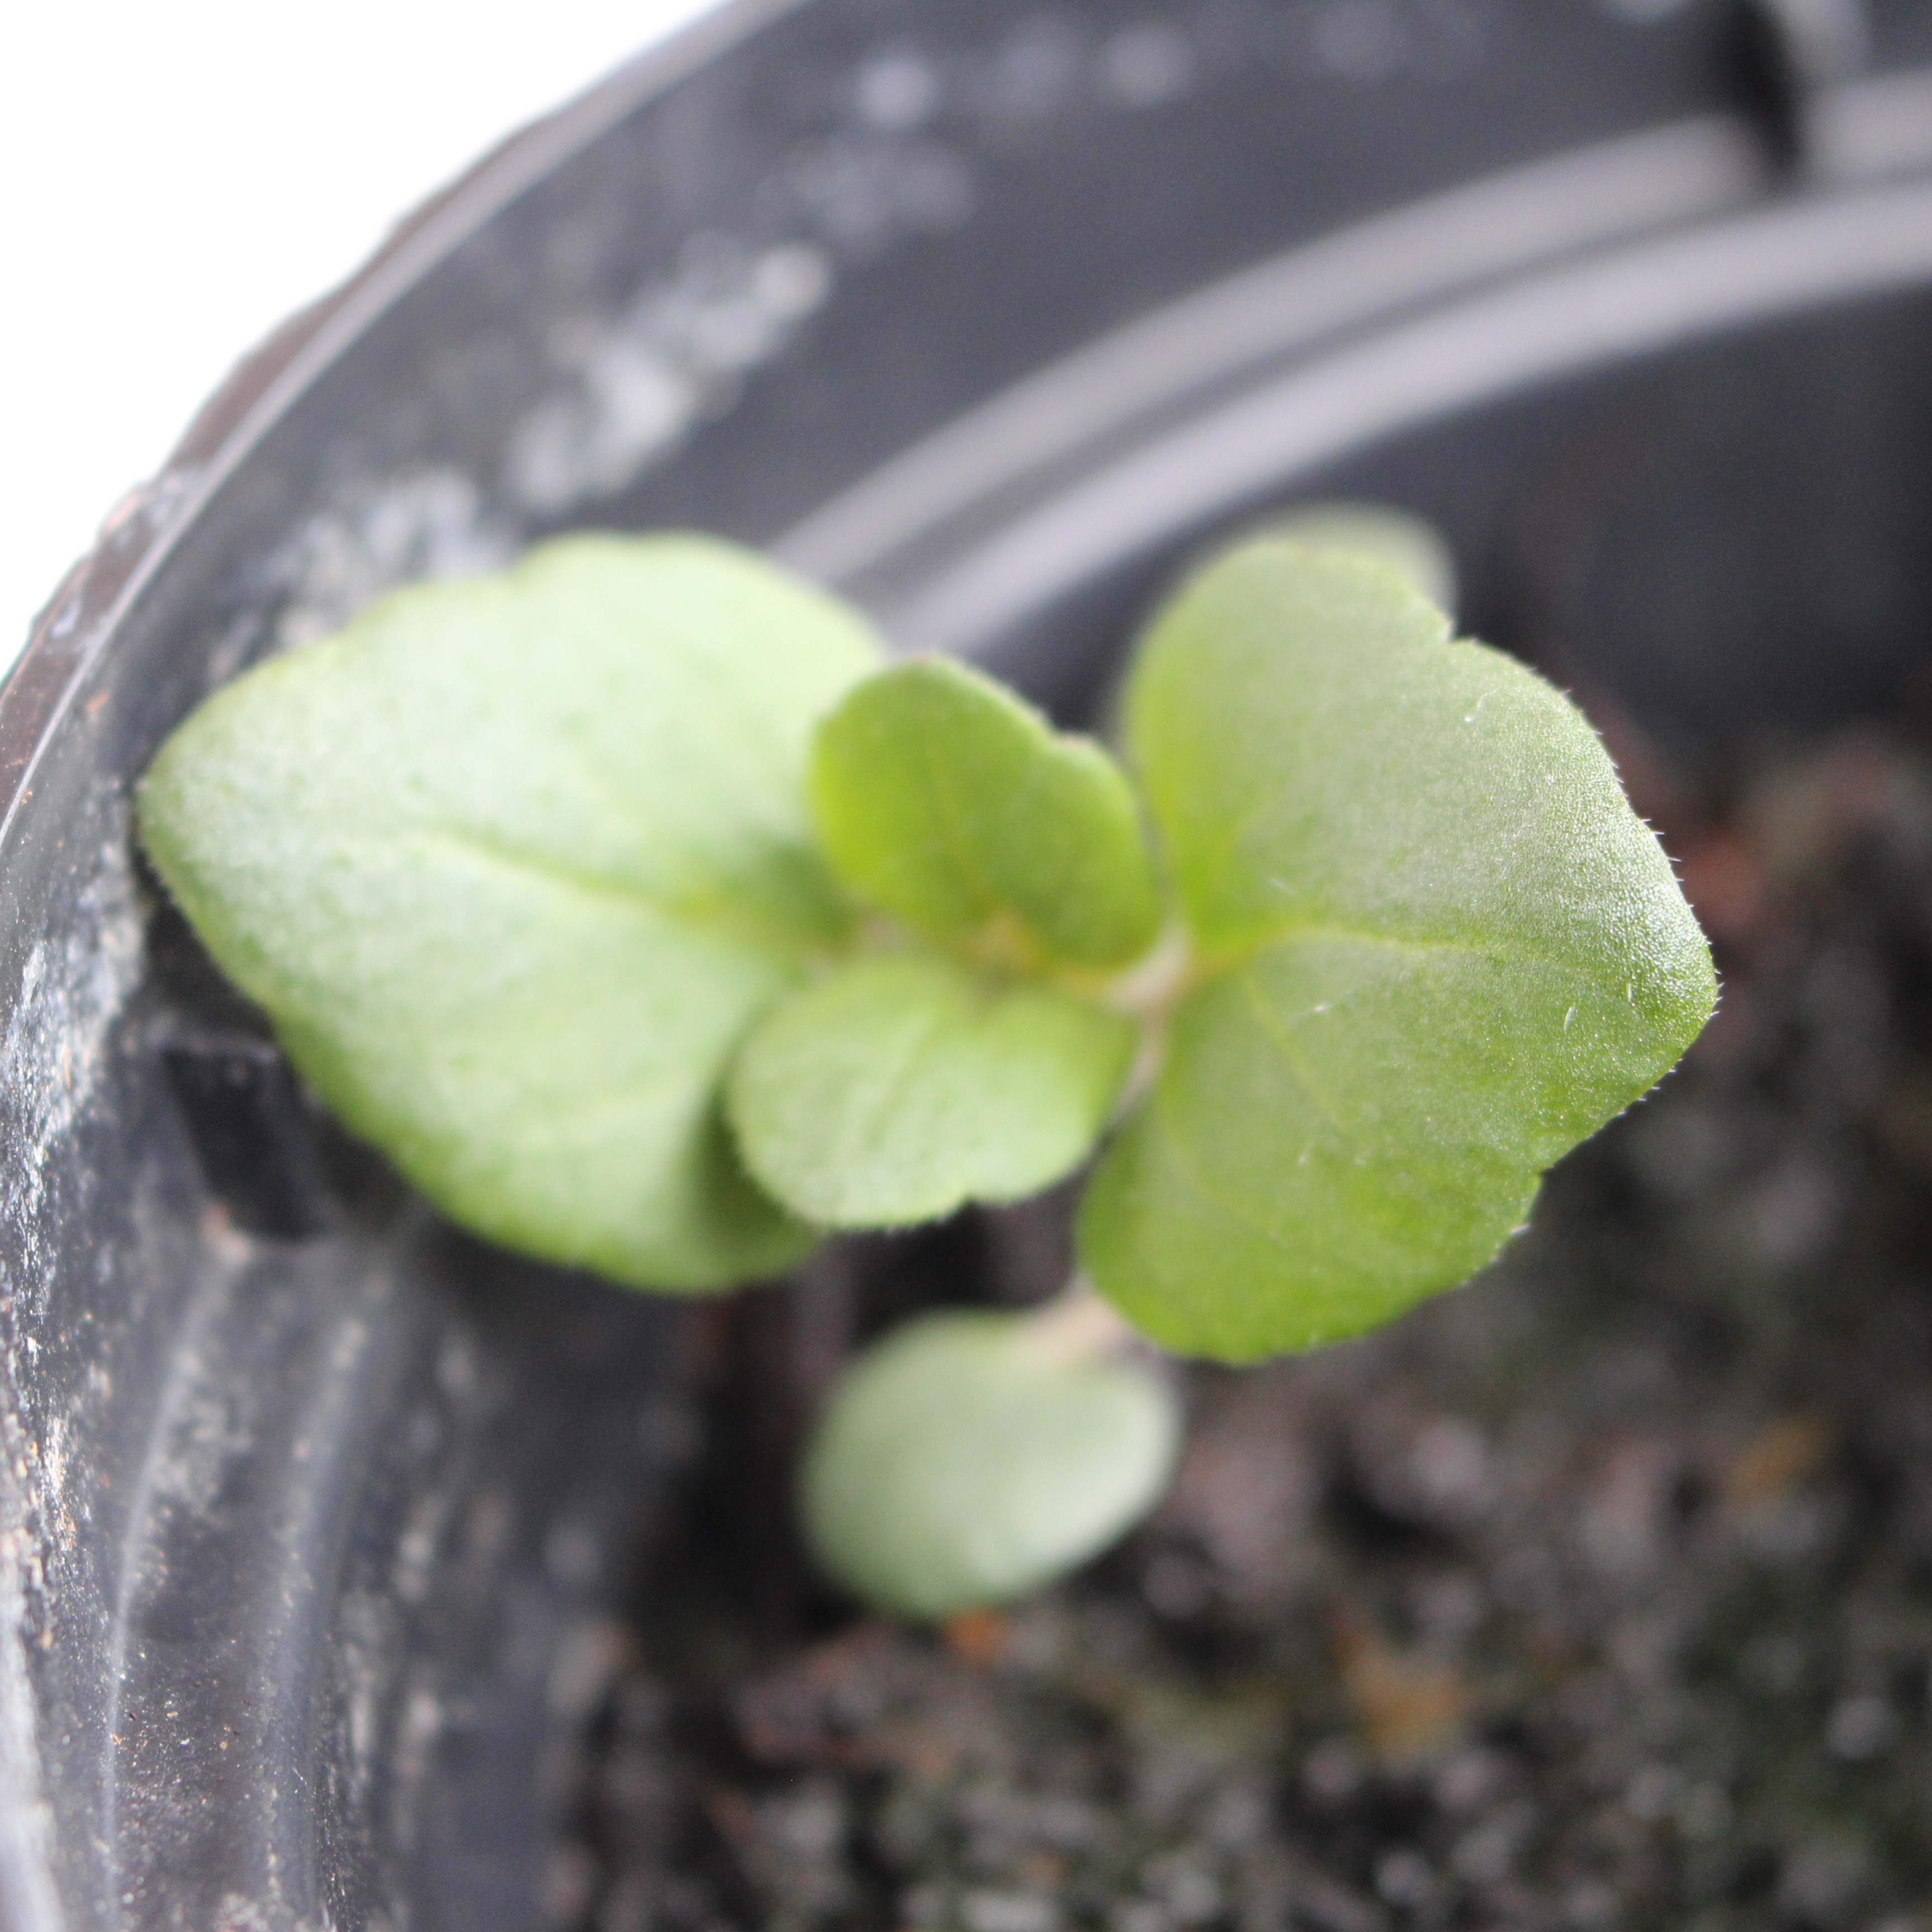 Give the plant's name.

Veronica persica
